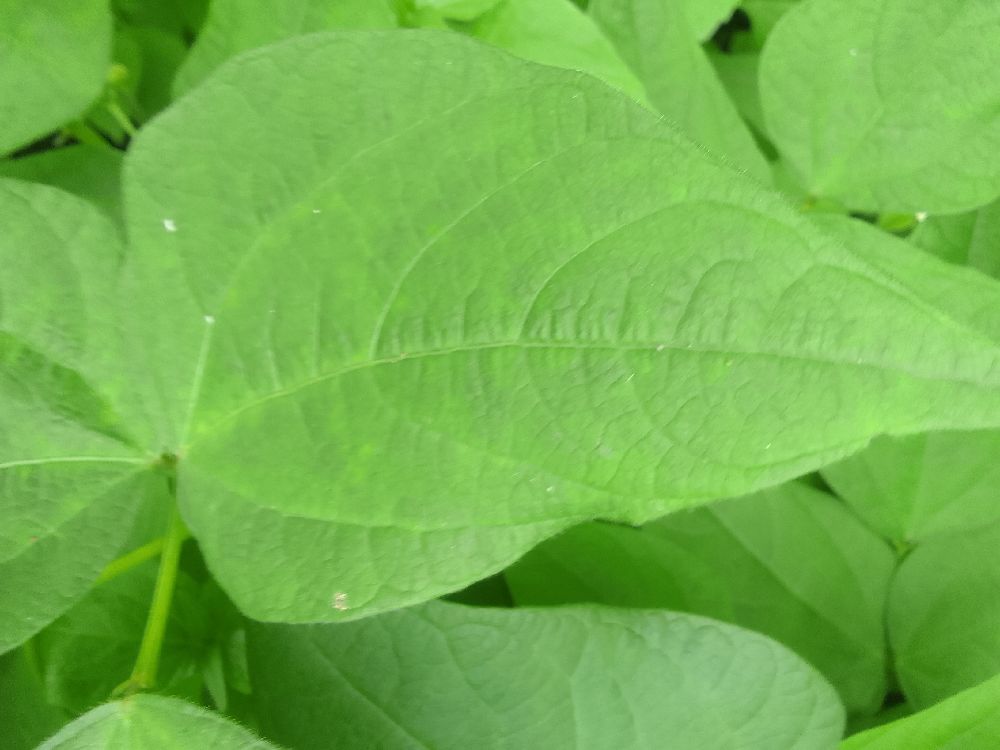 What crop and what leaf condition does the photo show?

common bean, healthy
